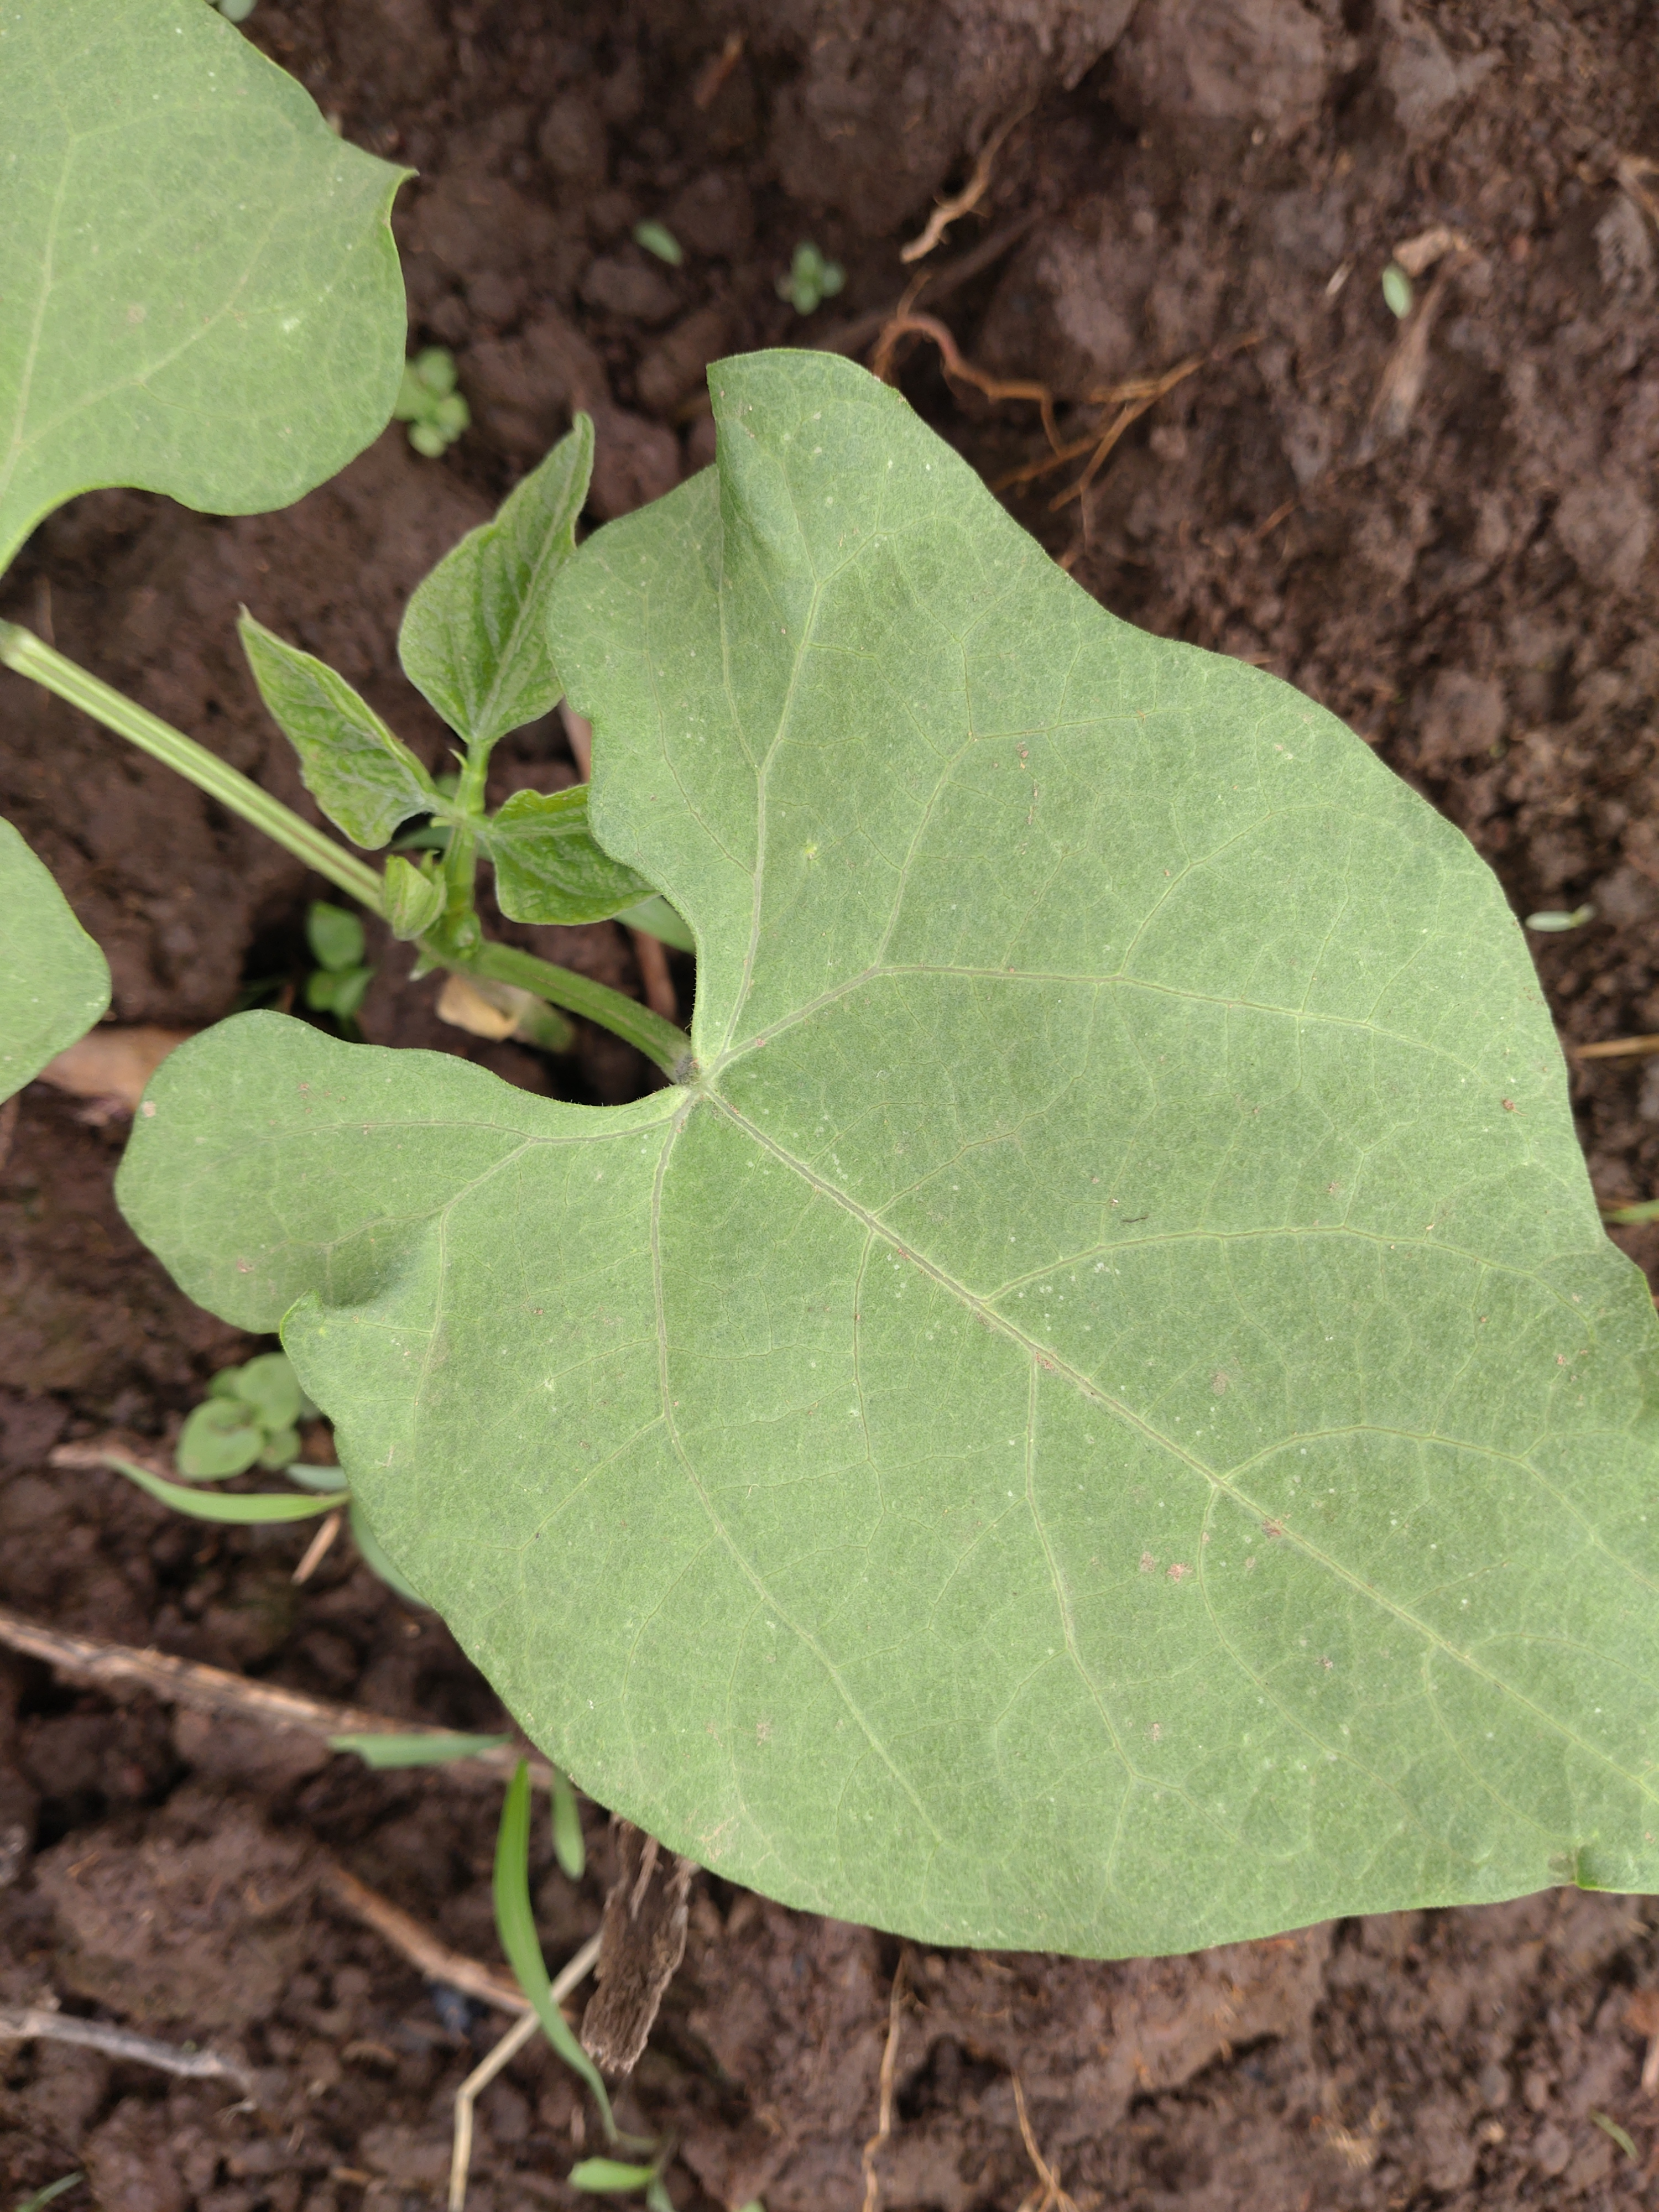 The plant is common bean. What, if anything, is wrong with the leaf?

healthy
